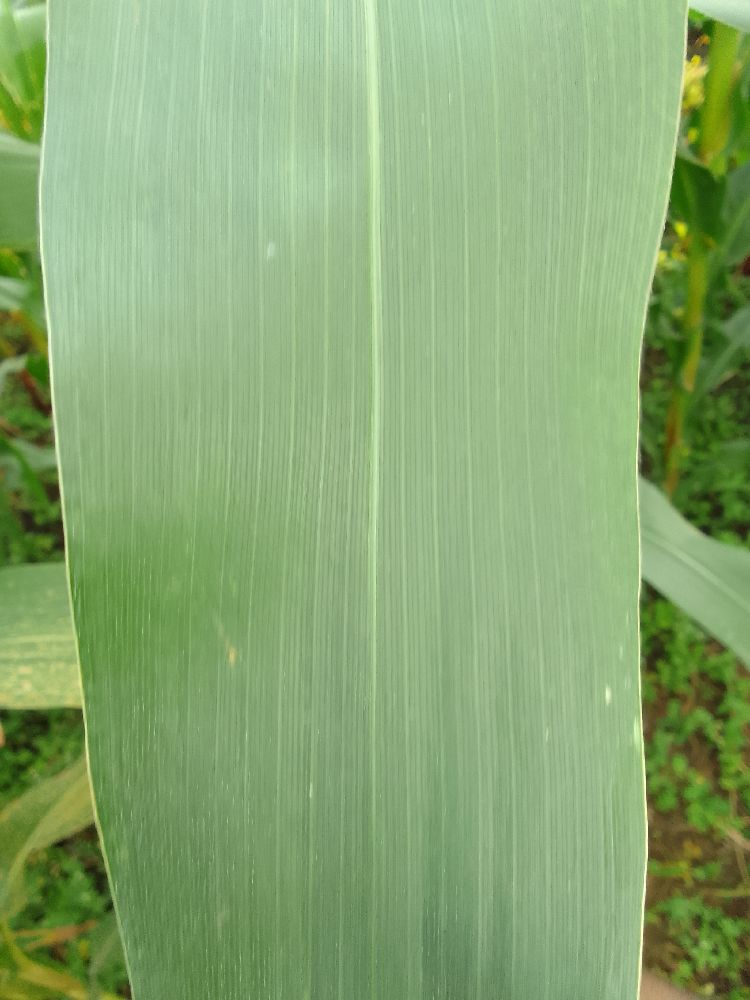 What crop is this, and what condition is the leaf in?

maize, healthy
